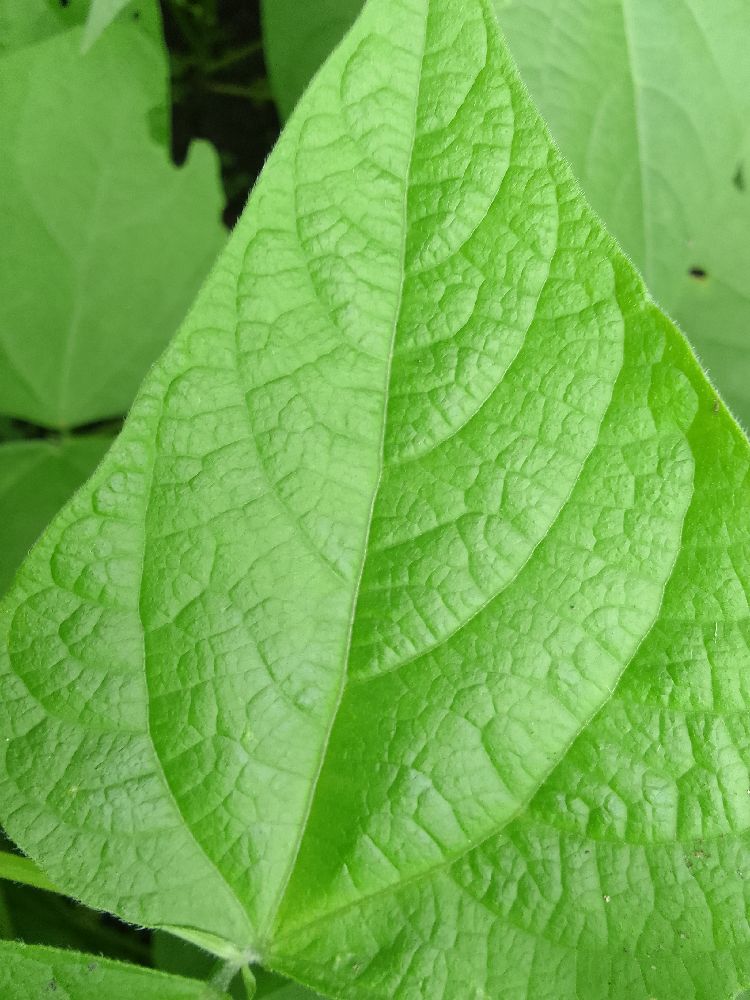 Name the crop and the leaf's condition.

common bean, healthy
